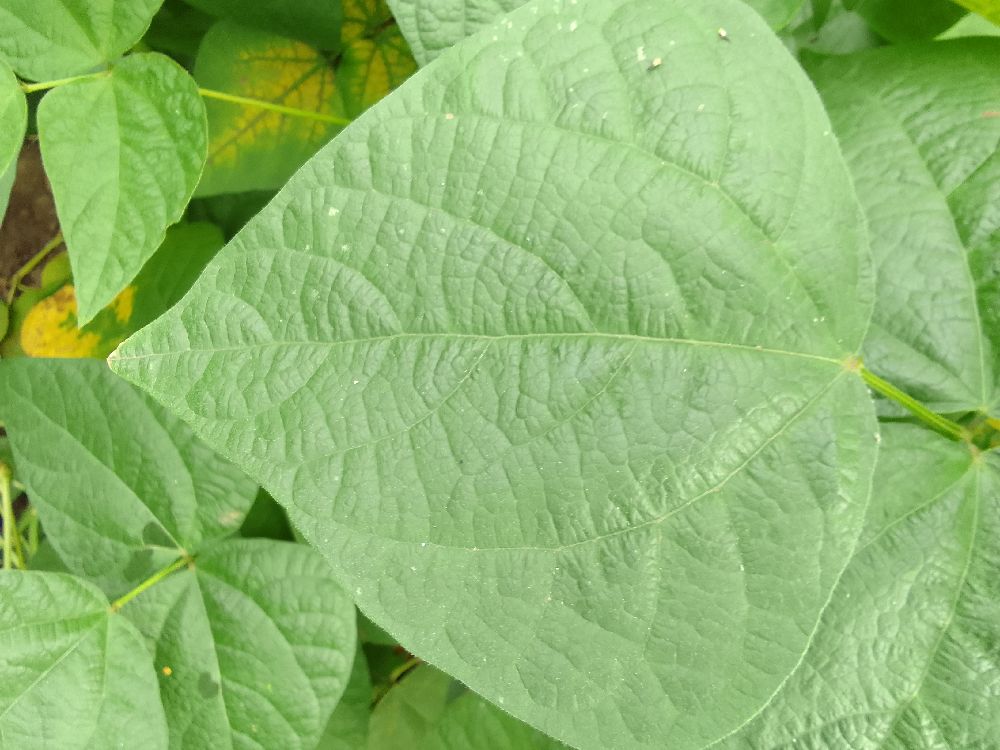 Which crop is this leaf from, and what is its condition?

common bean, healthy
